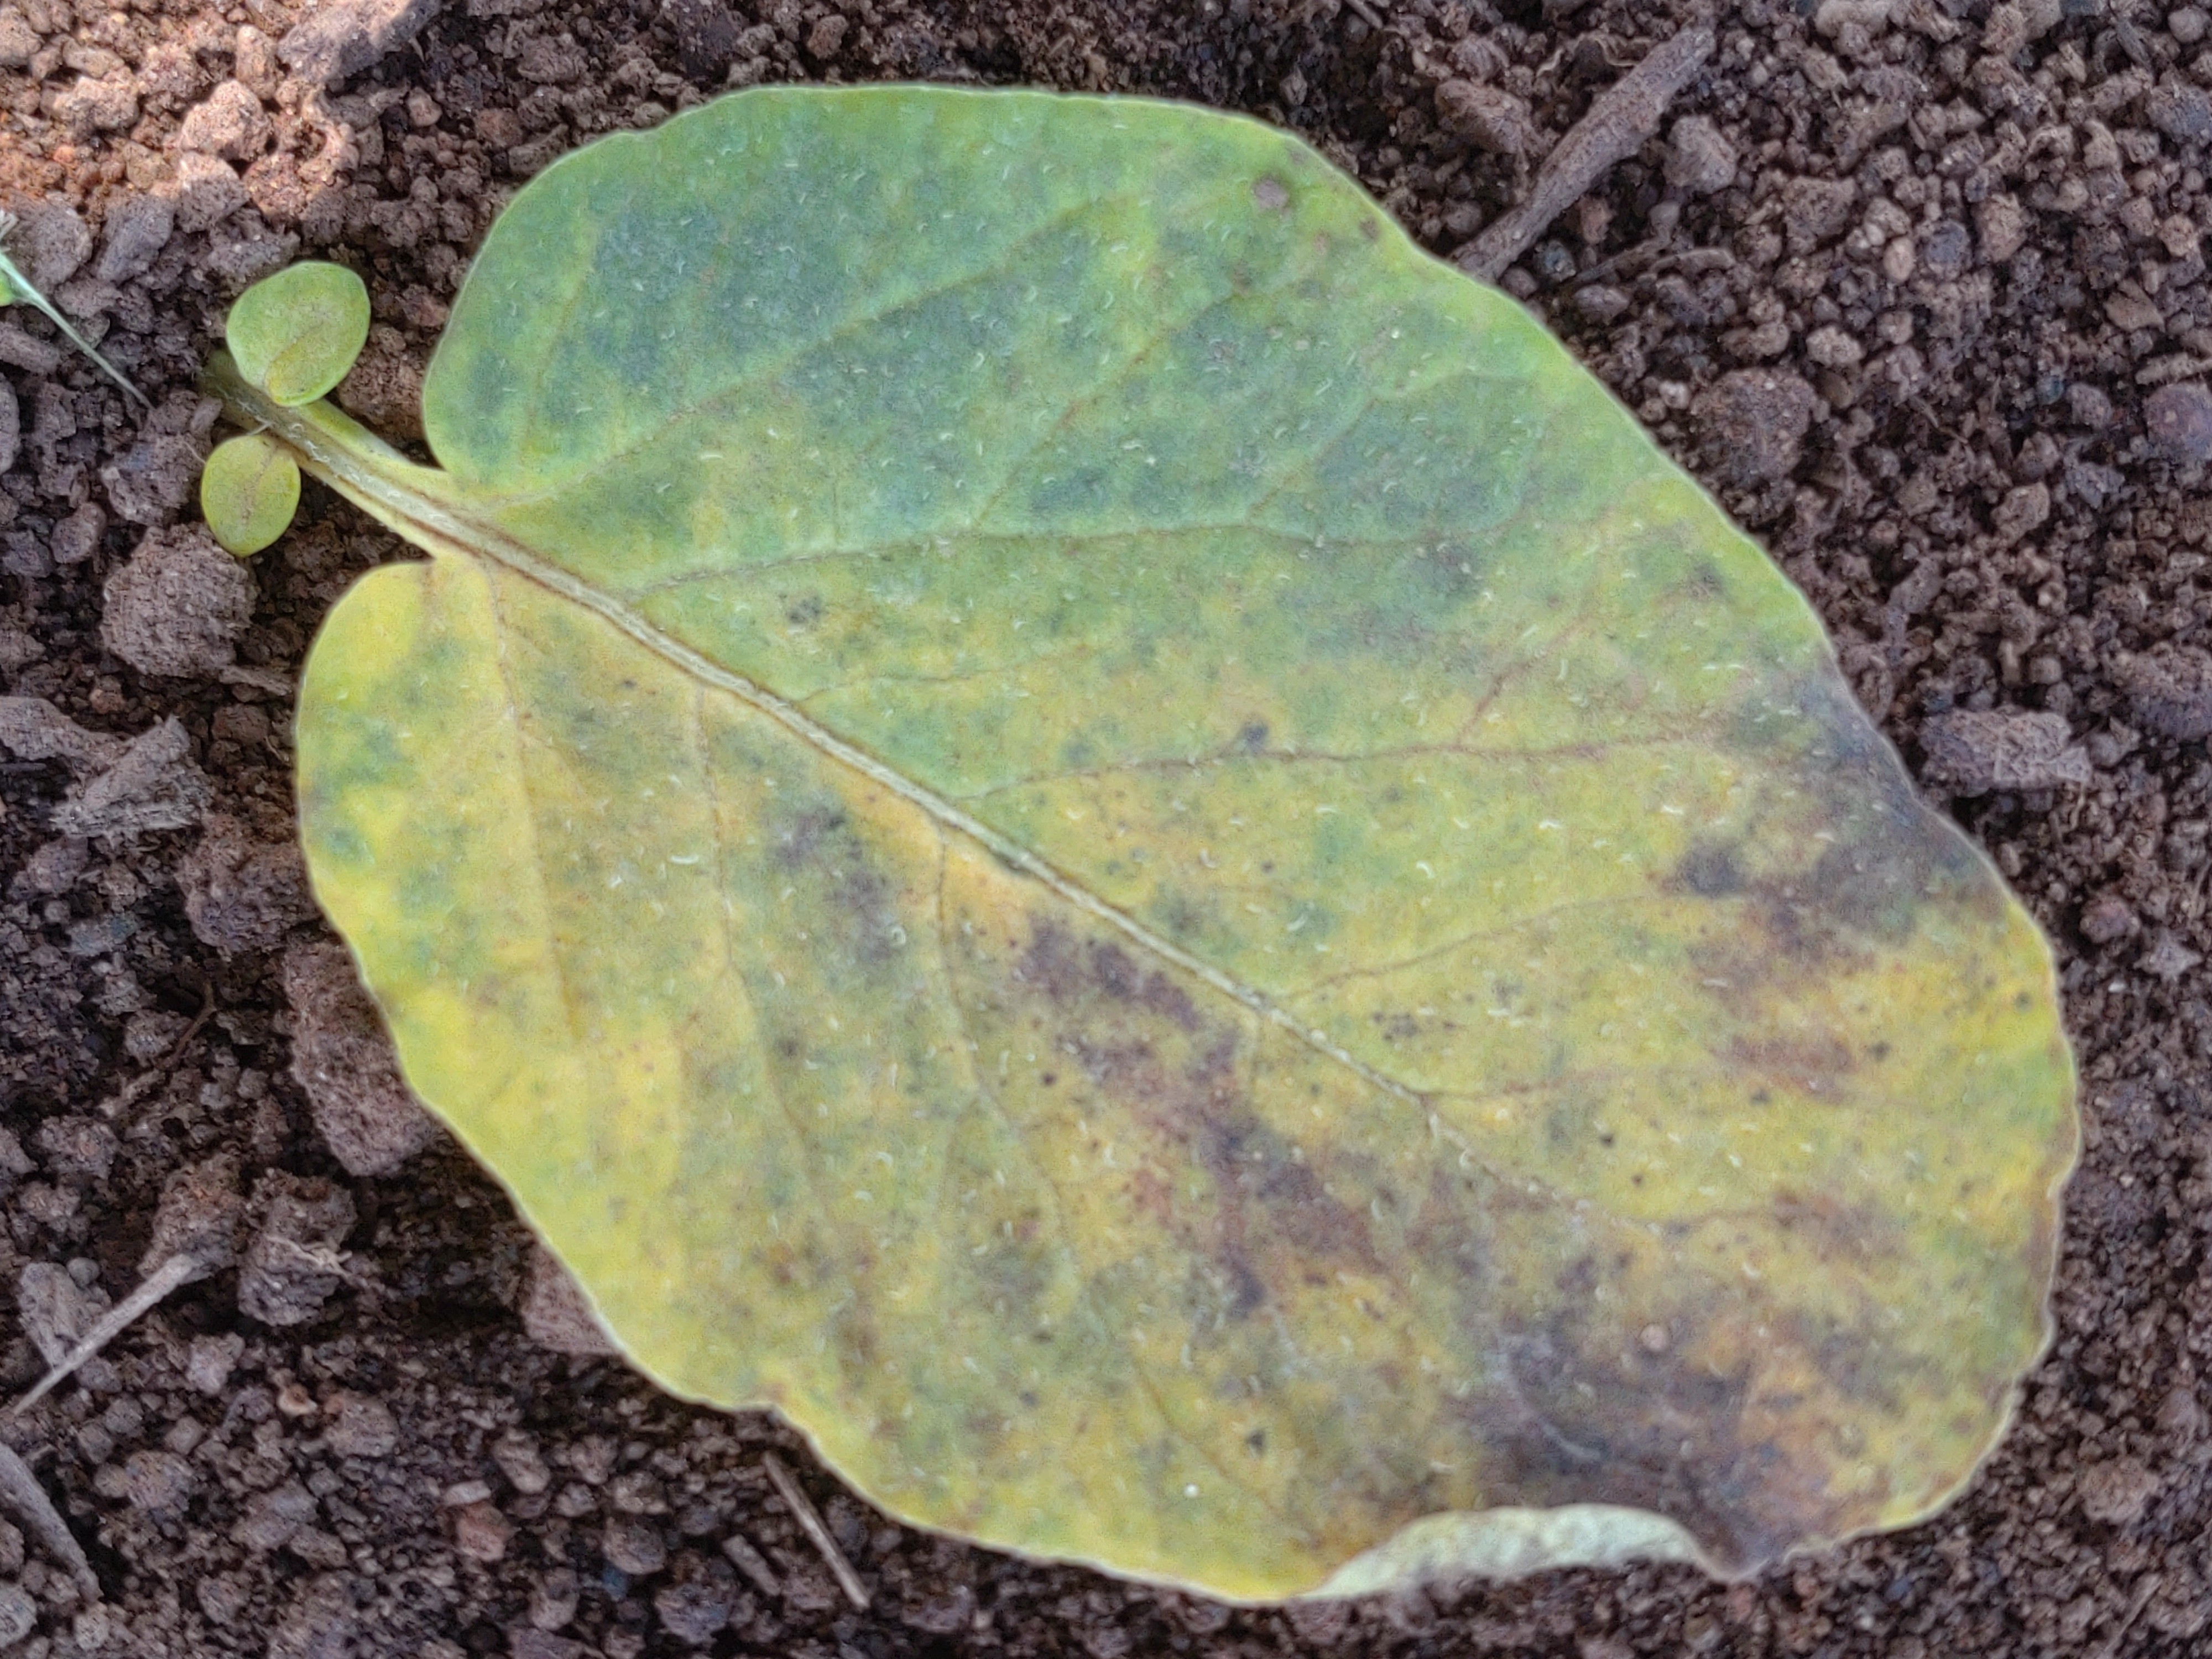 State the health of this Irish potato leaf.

late blight
